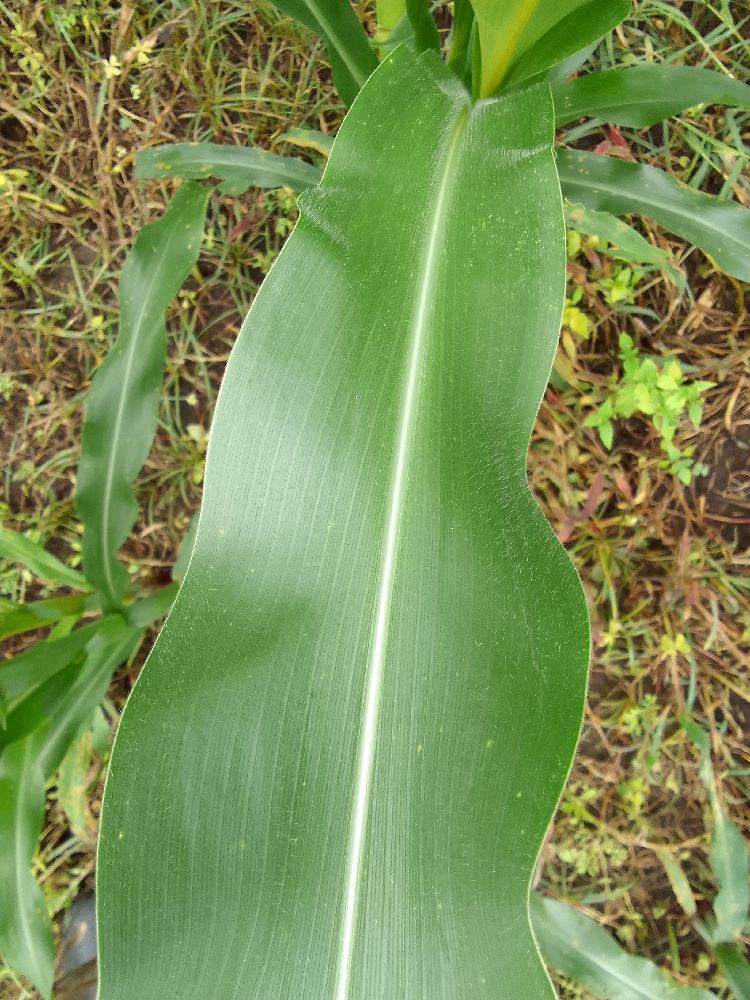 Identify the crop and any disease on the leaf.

maize, healthy
